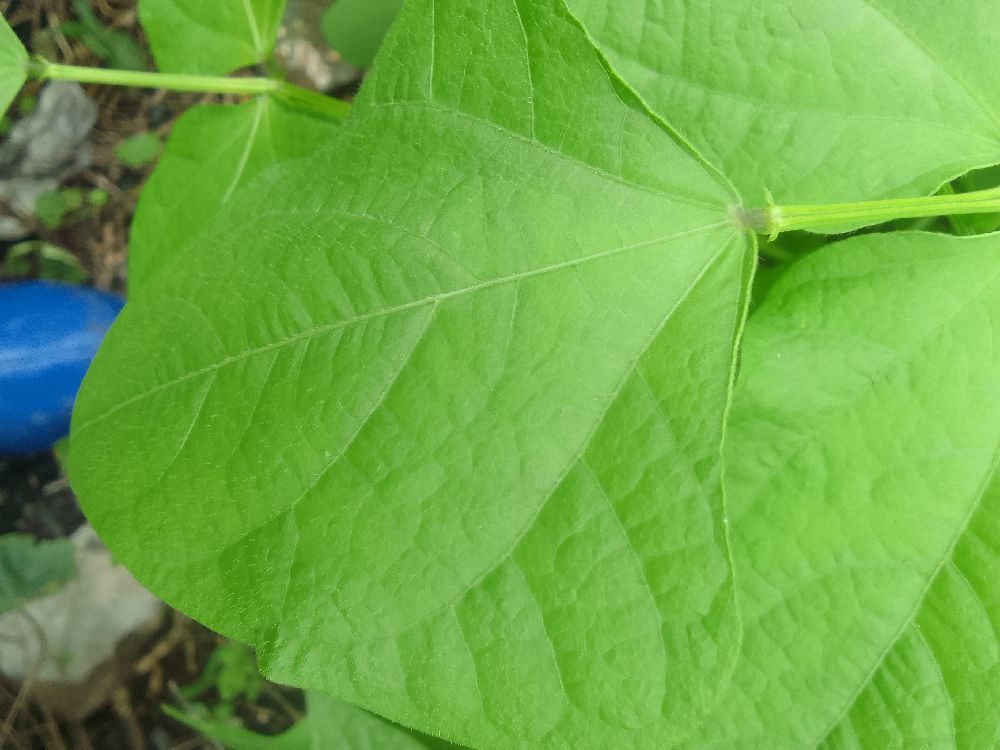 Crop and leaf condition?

common bean, healthy
